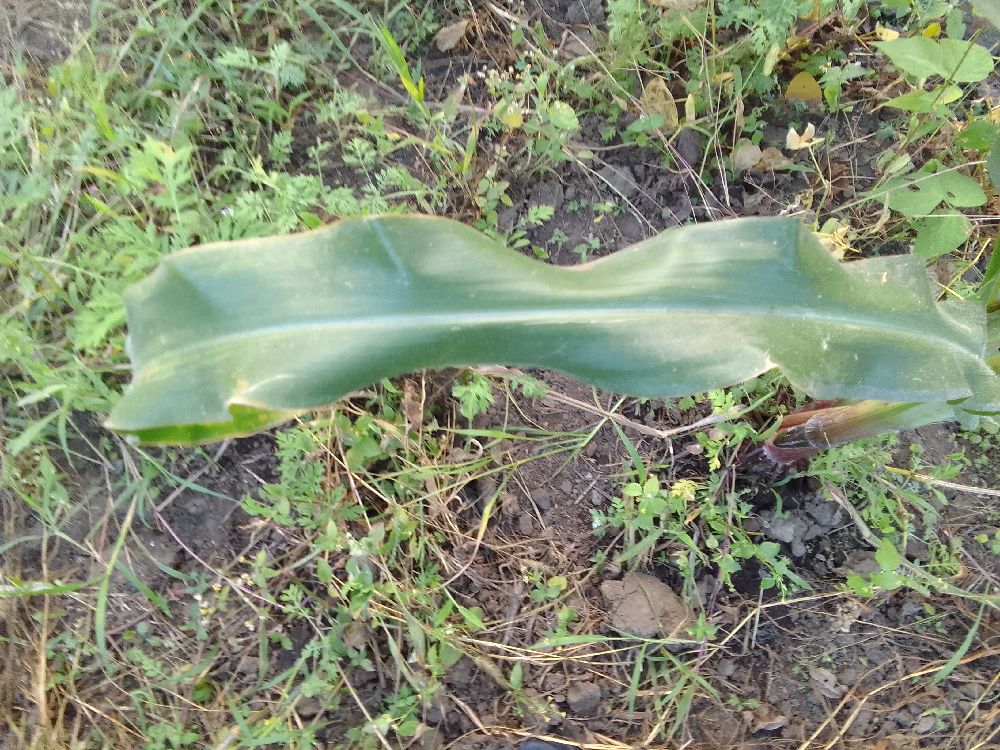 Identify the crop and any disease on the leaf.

maize, healthy
